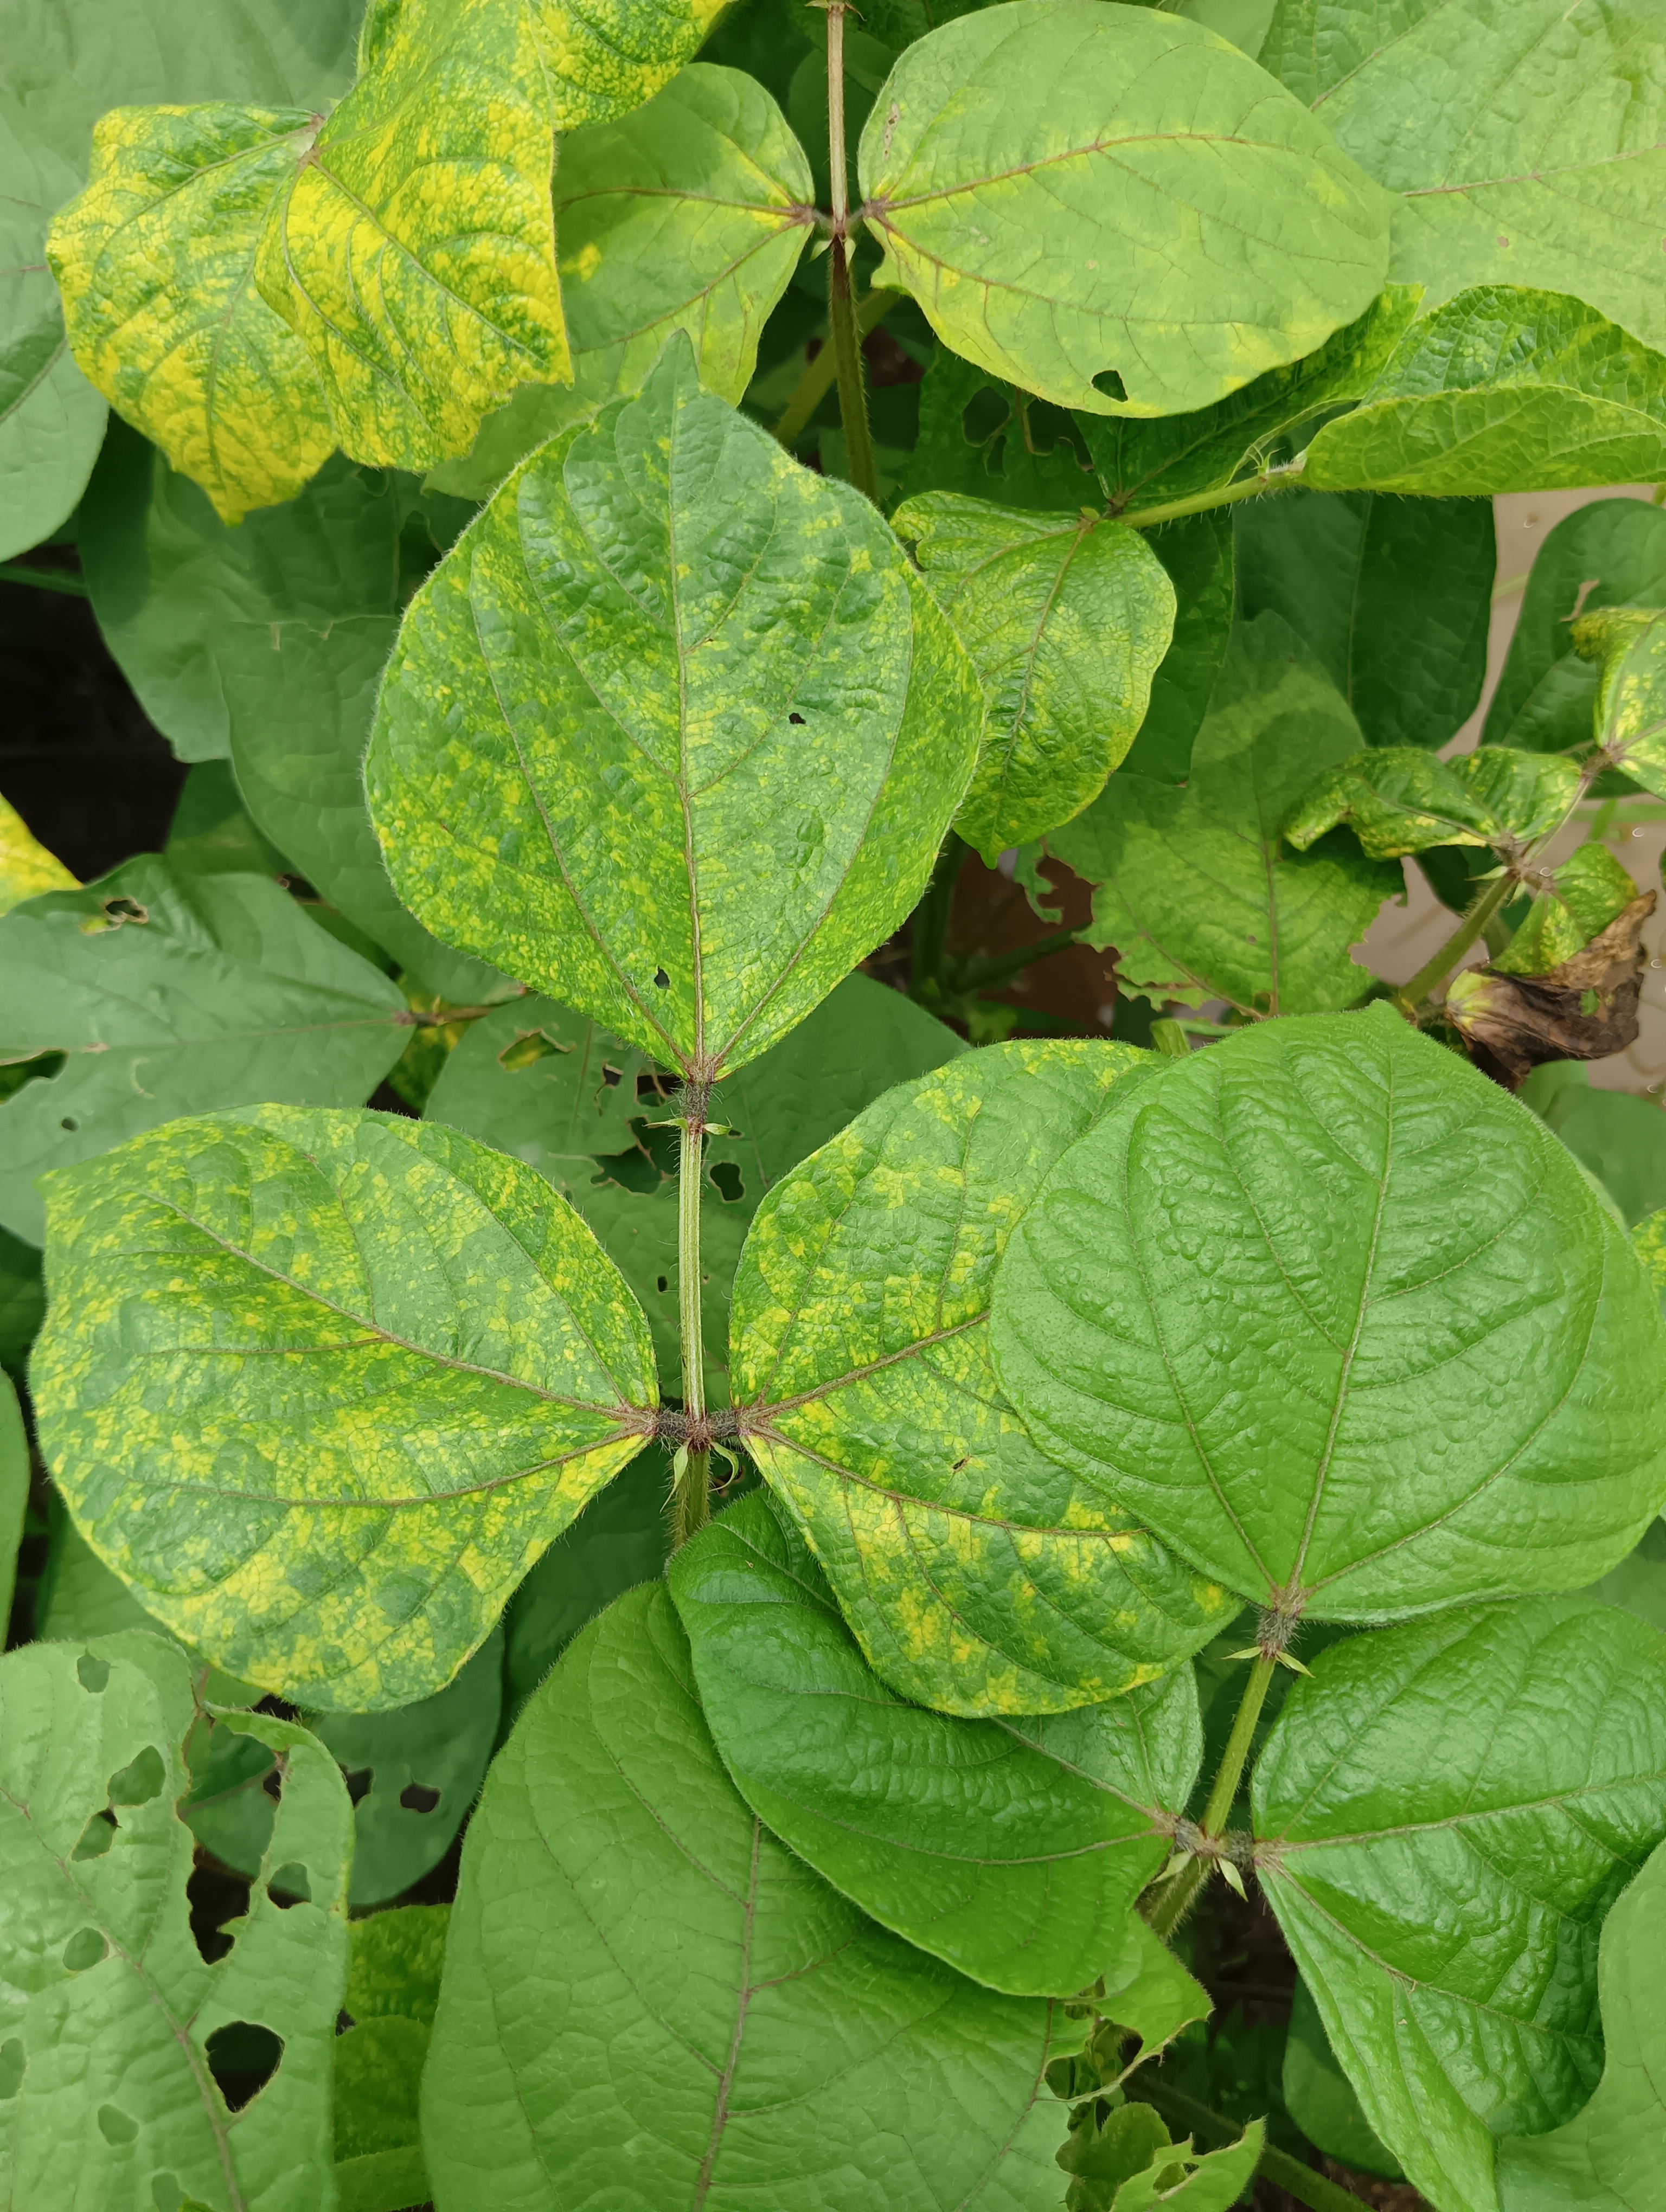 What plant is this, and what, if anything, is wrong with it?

mungbean, yellow mosaic
